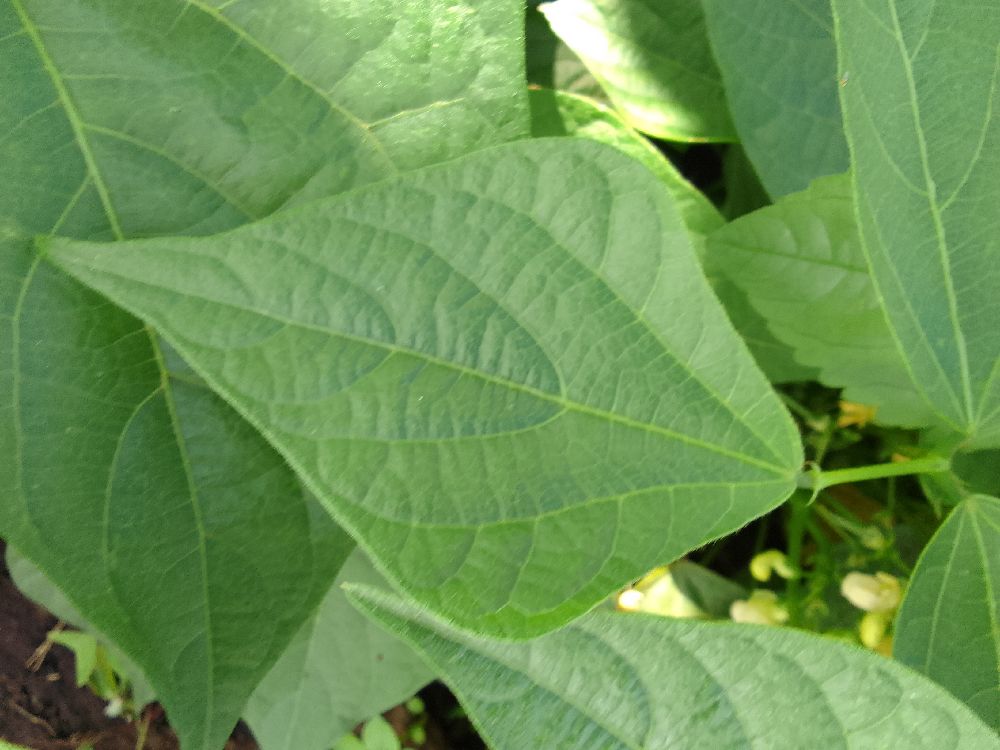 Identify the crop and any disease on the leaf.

common bean, healthy
